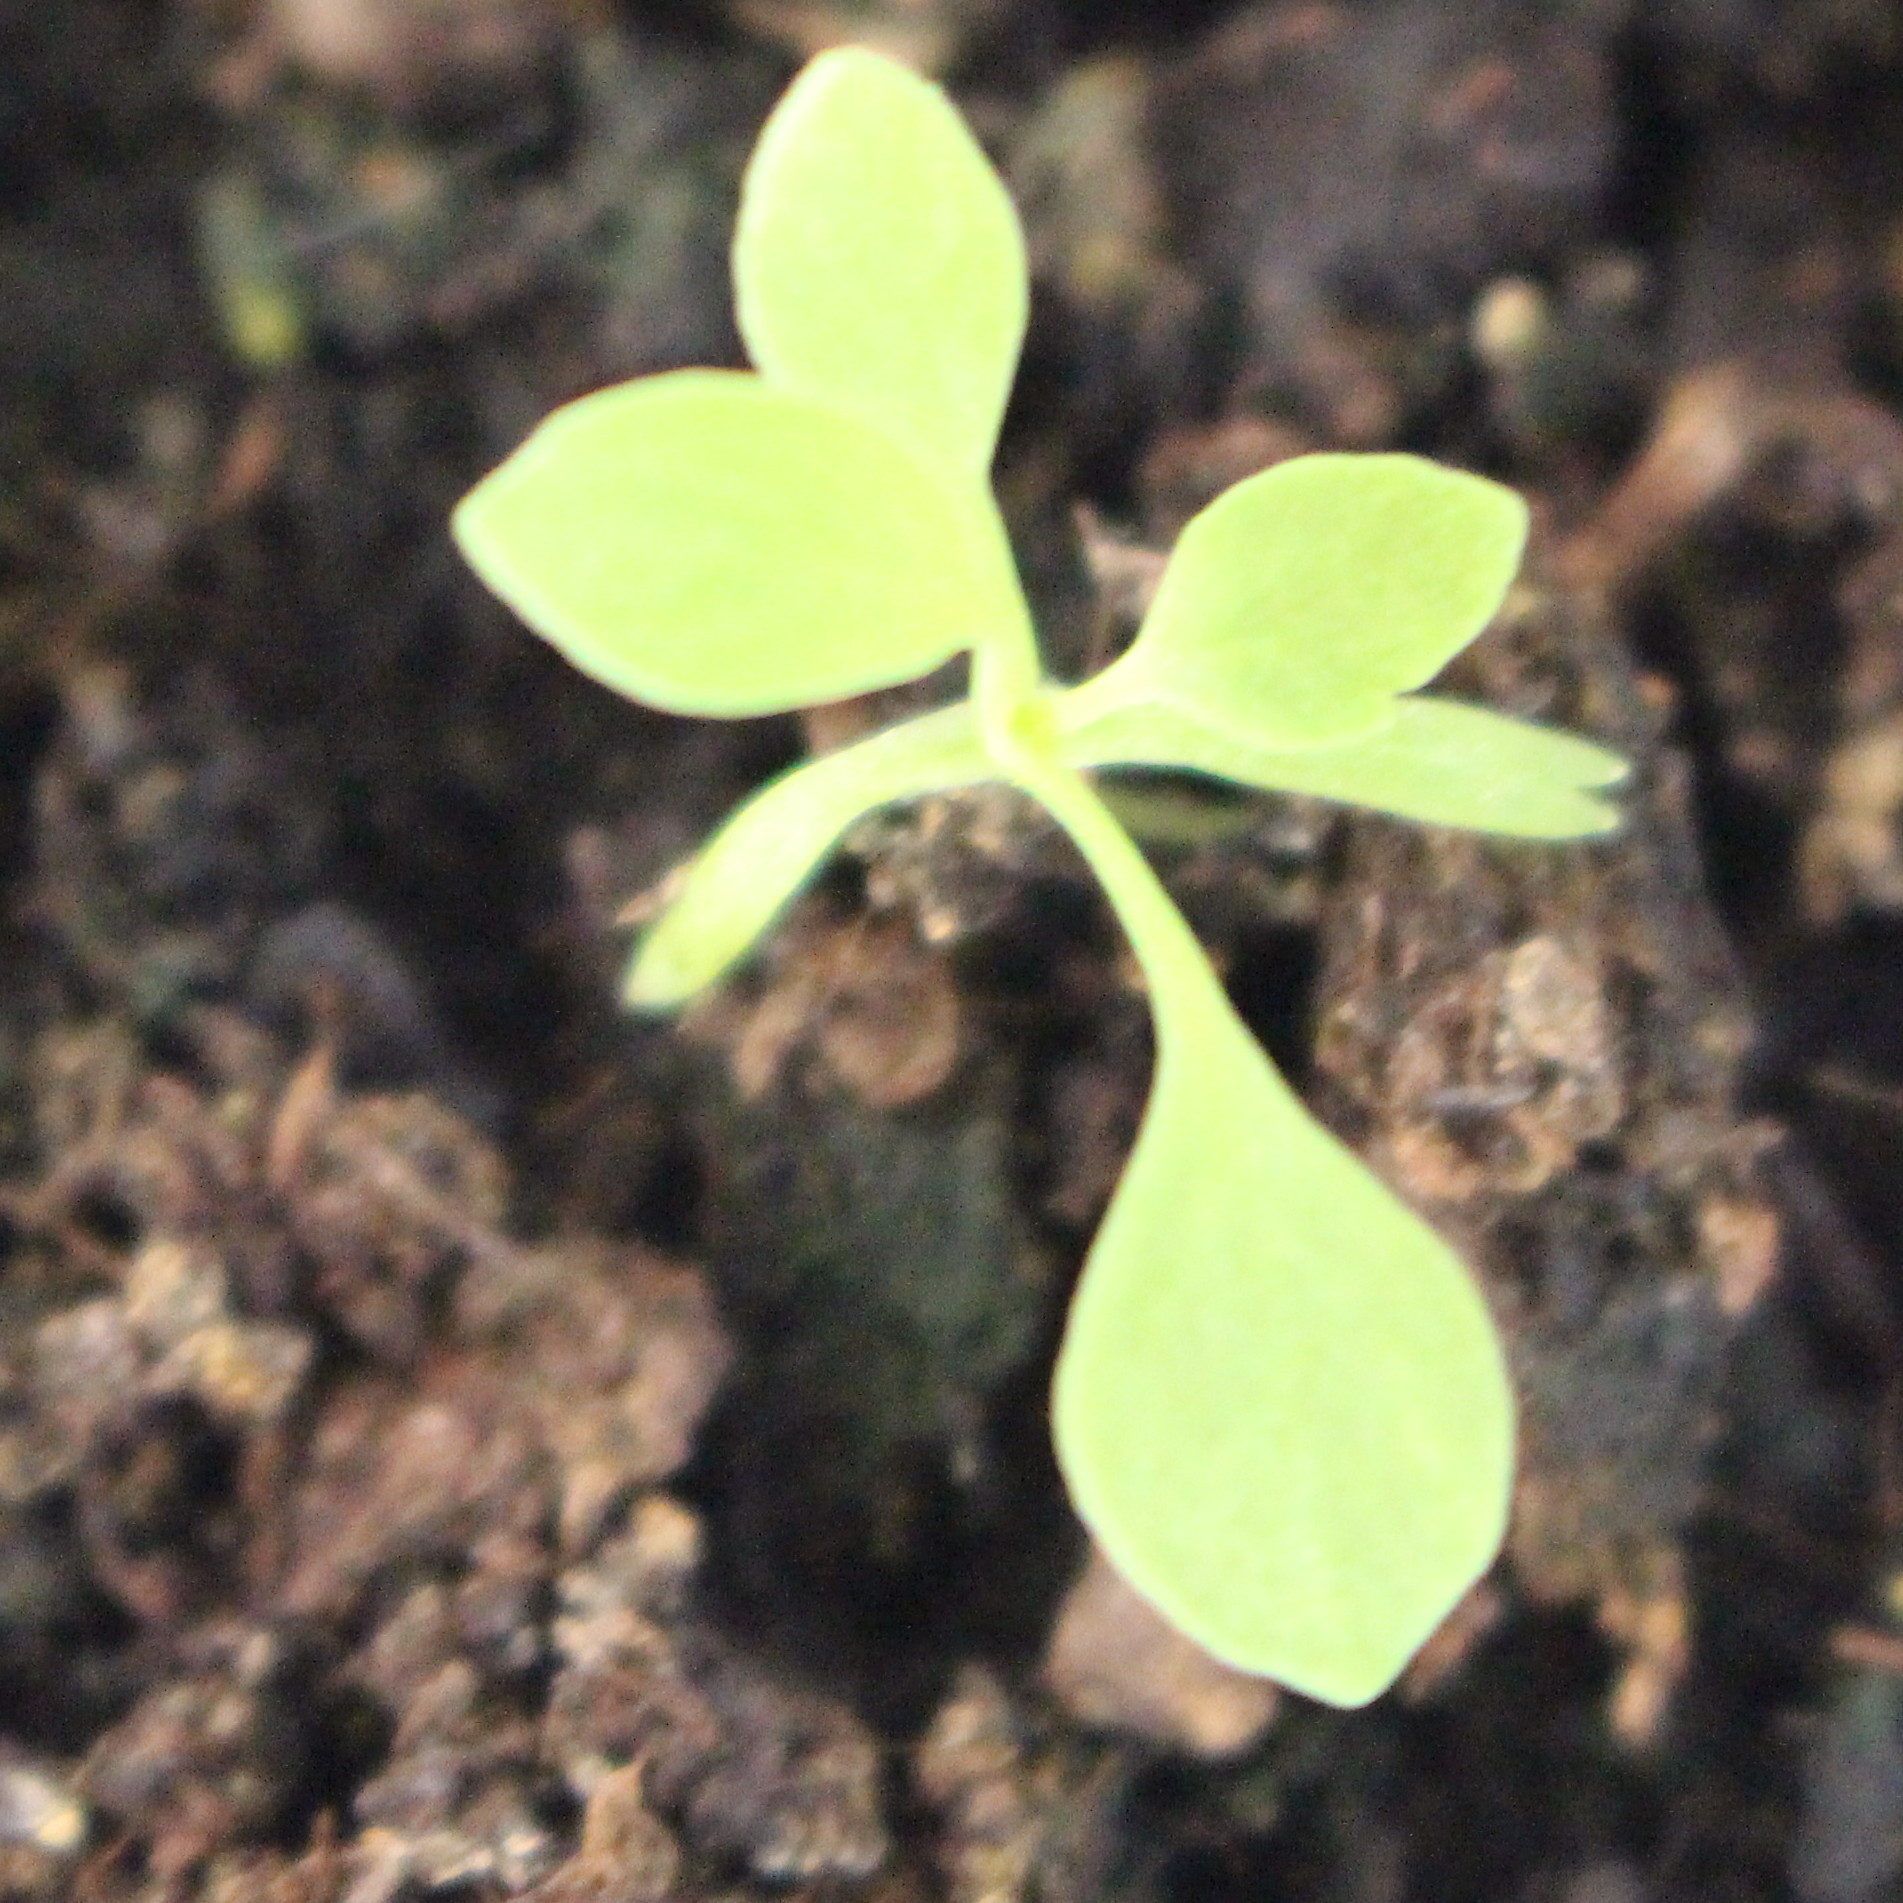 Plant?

Papaver rhoeas
